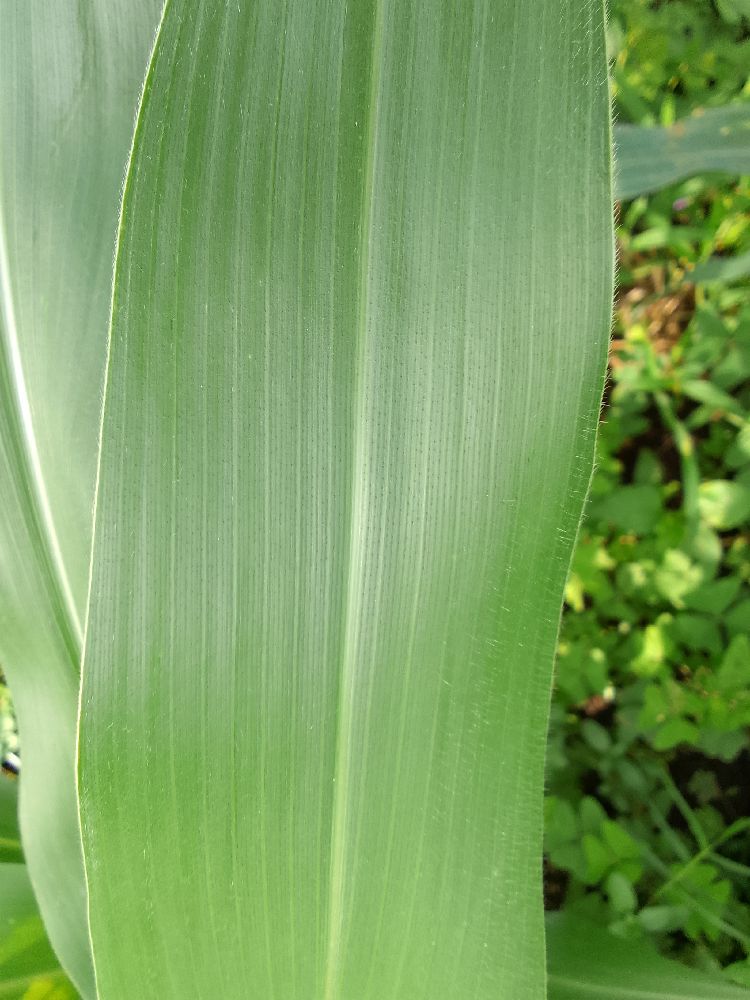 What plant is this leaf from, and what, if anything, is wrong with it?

maize, healthy
